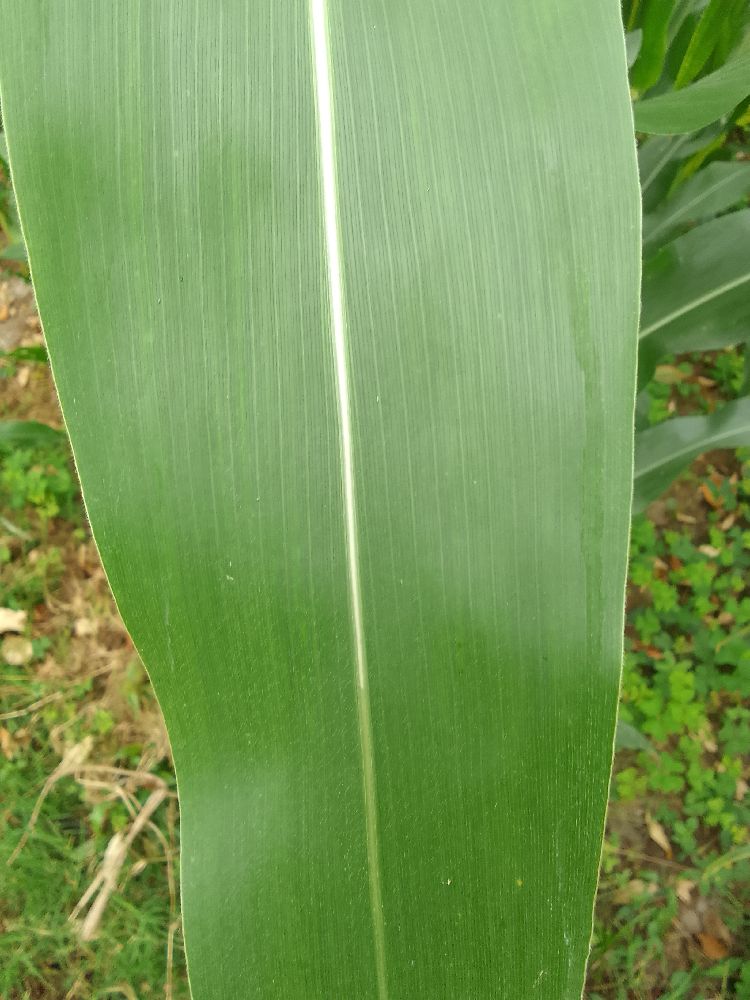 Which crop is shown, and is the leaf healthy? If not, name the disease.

maize, healthy
